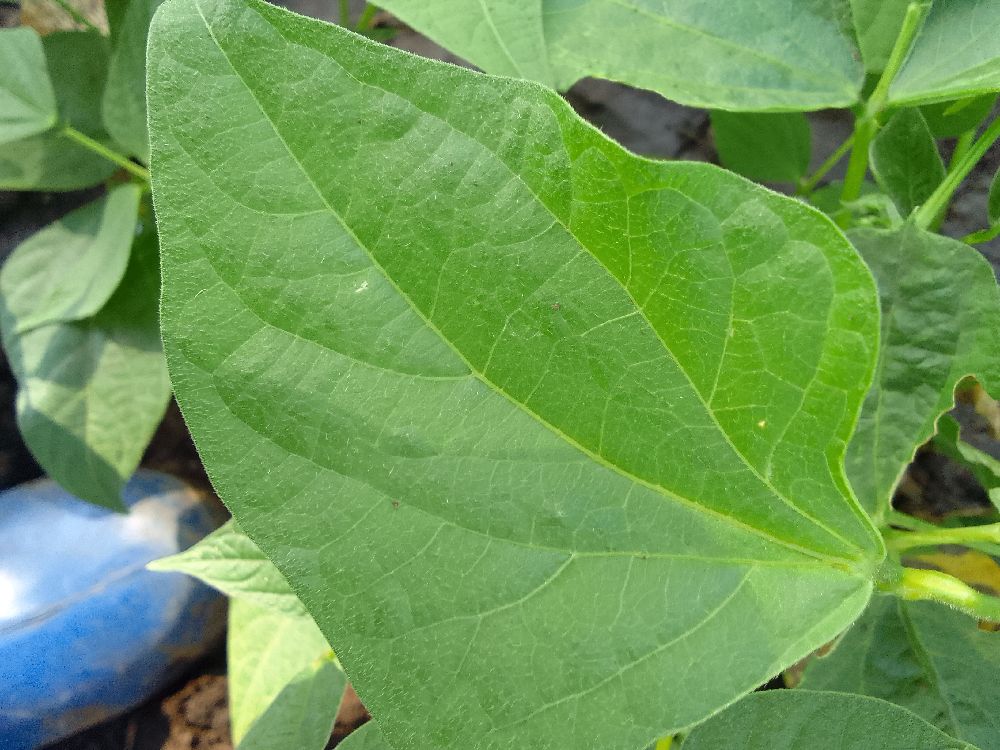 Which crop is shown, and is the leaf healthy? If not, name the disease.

common bean, healthy
